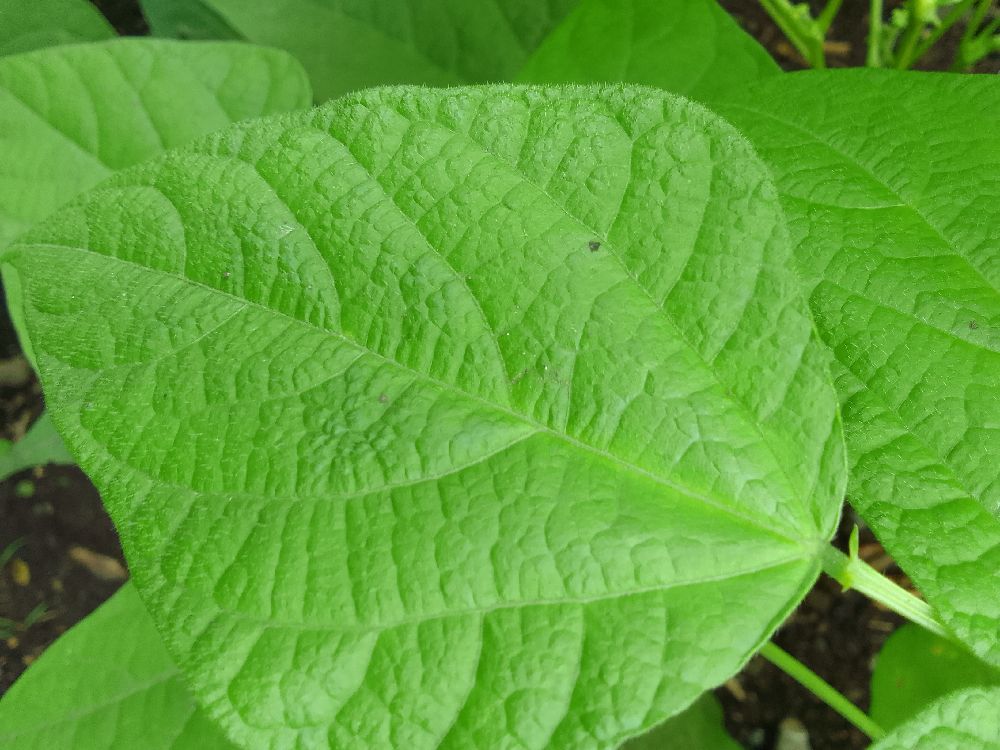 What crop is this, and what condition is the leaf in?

common bean, healthy
